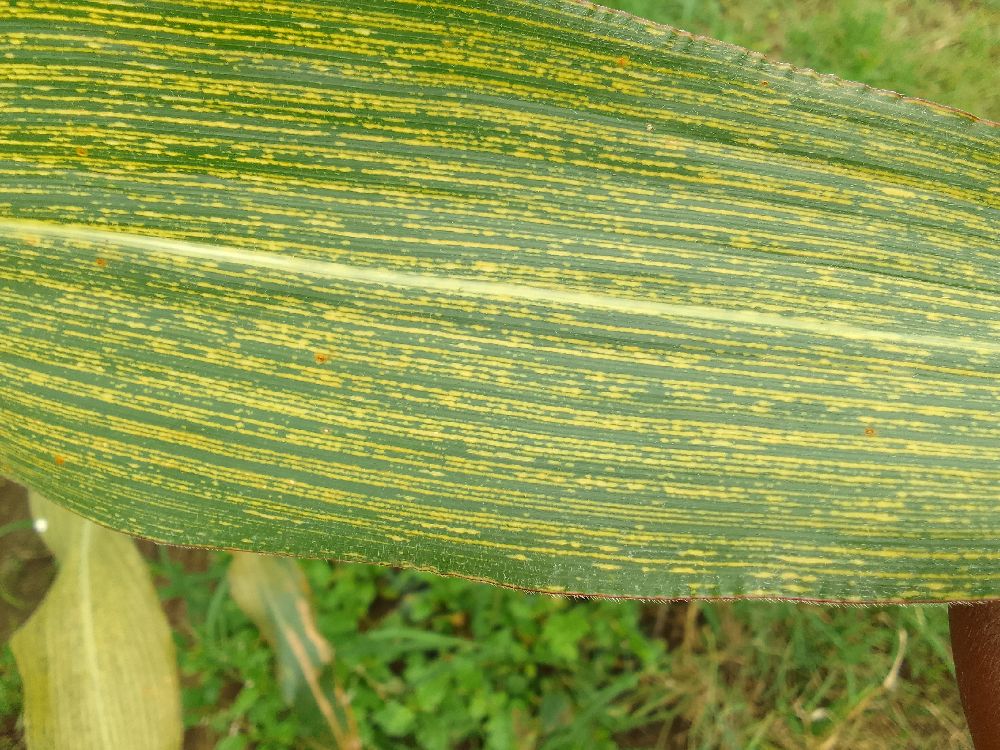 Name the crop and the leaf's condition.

maize, maize streak virus
